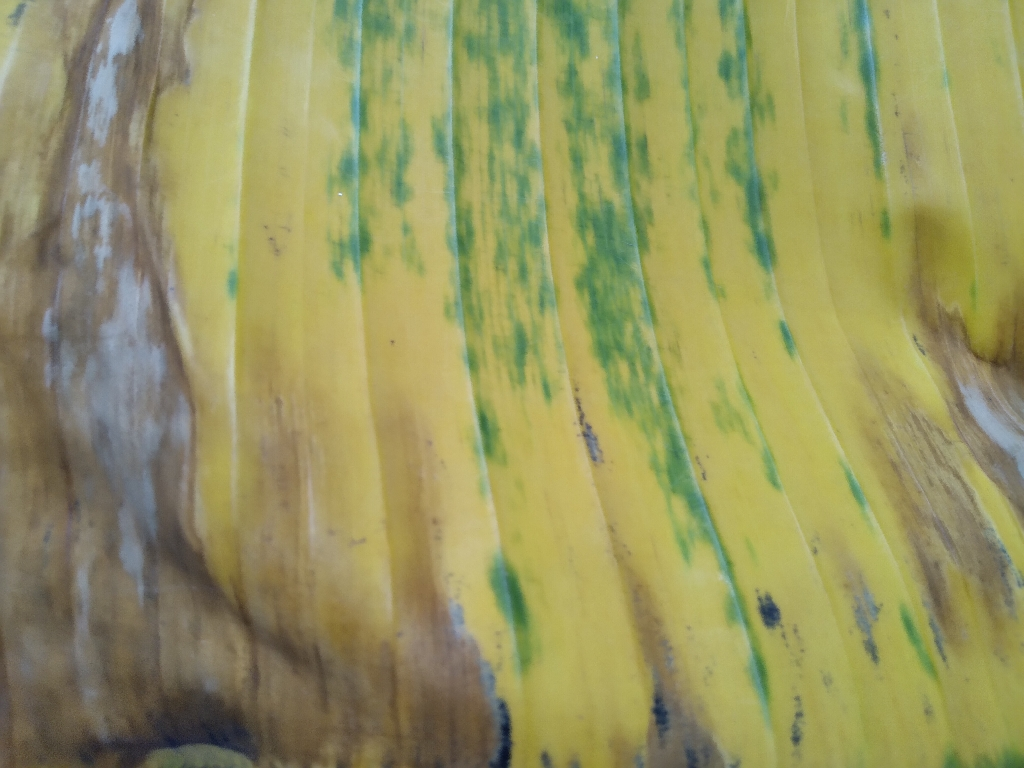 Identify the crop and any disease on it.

banana, fusarium wilt race 1
